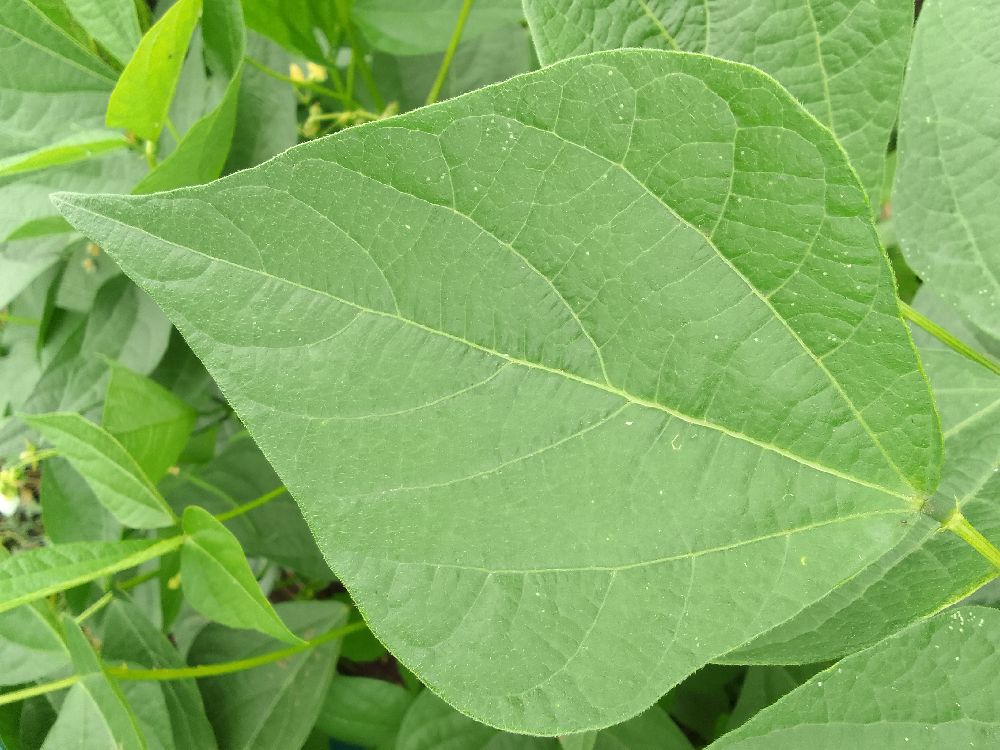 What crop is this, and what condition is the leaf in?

common bean, healthy
